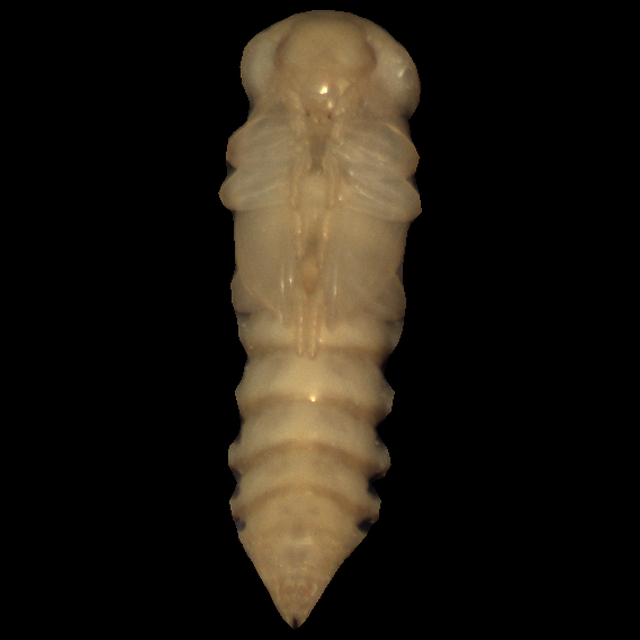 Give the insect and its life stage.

mealworm pupa
